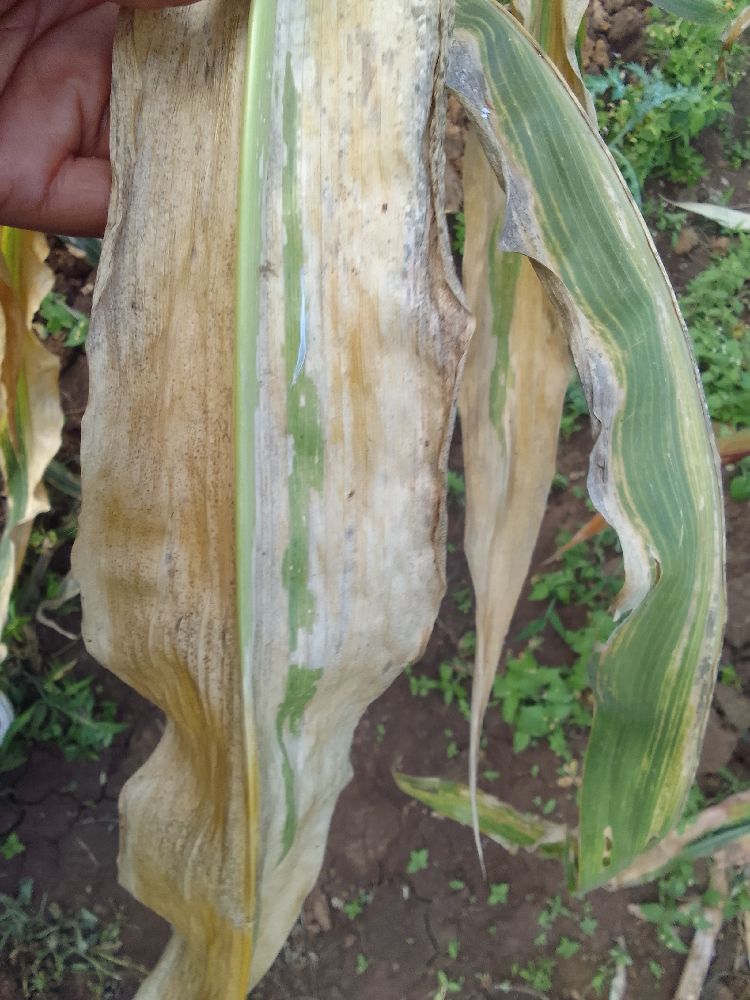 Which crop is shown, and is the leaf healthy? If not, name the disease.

maize, maize lethal necrosis
